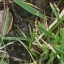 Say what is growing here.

grass
